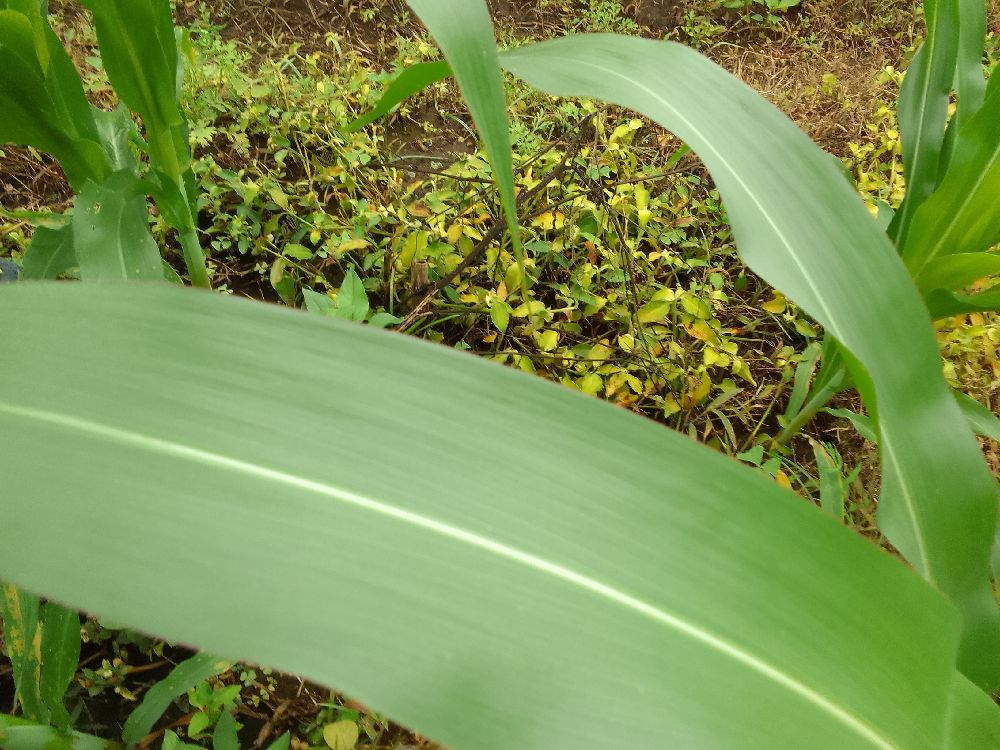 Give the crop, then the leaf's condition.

maize, healthy
